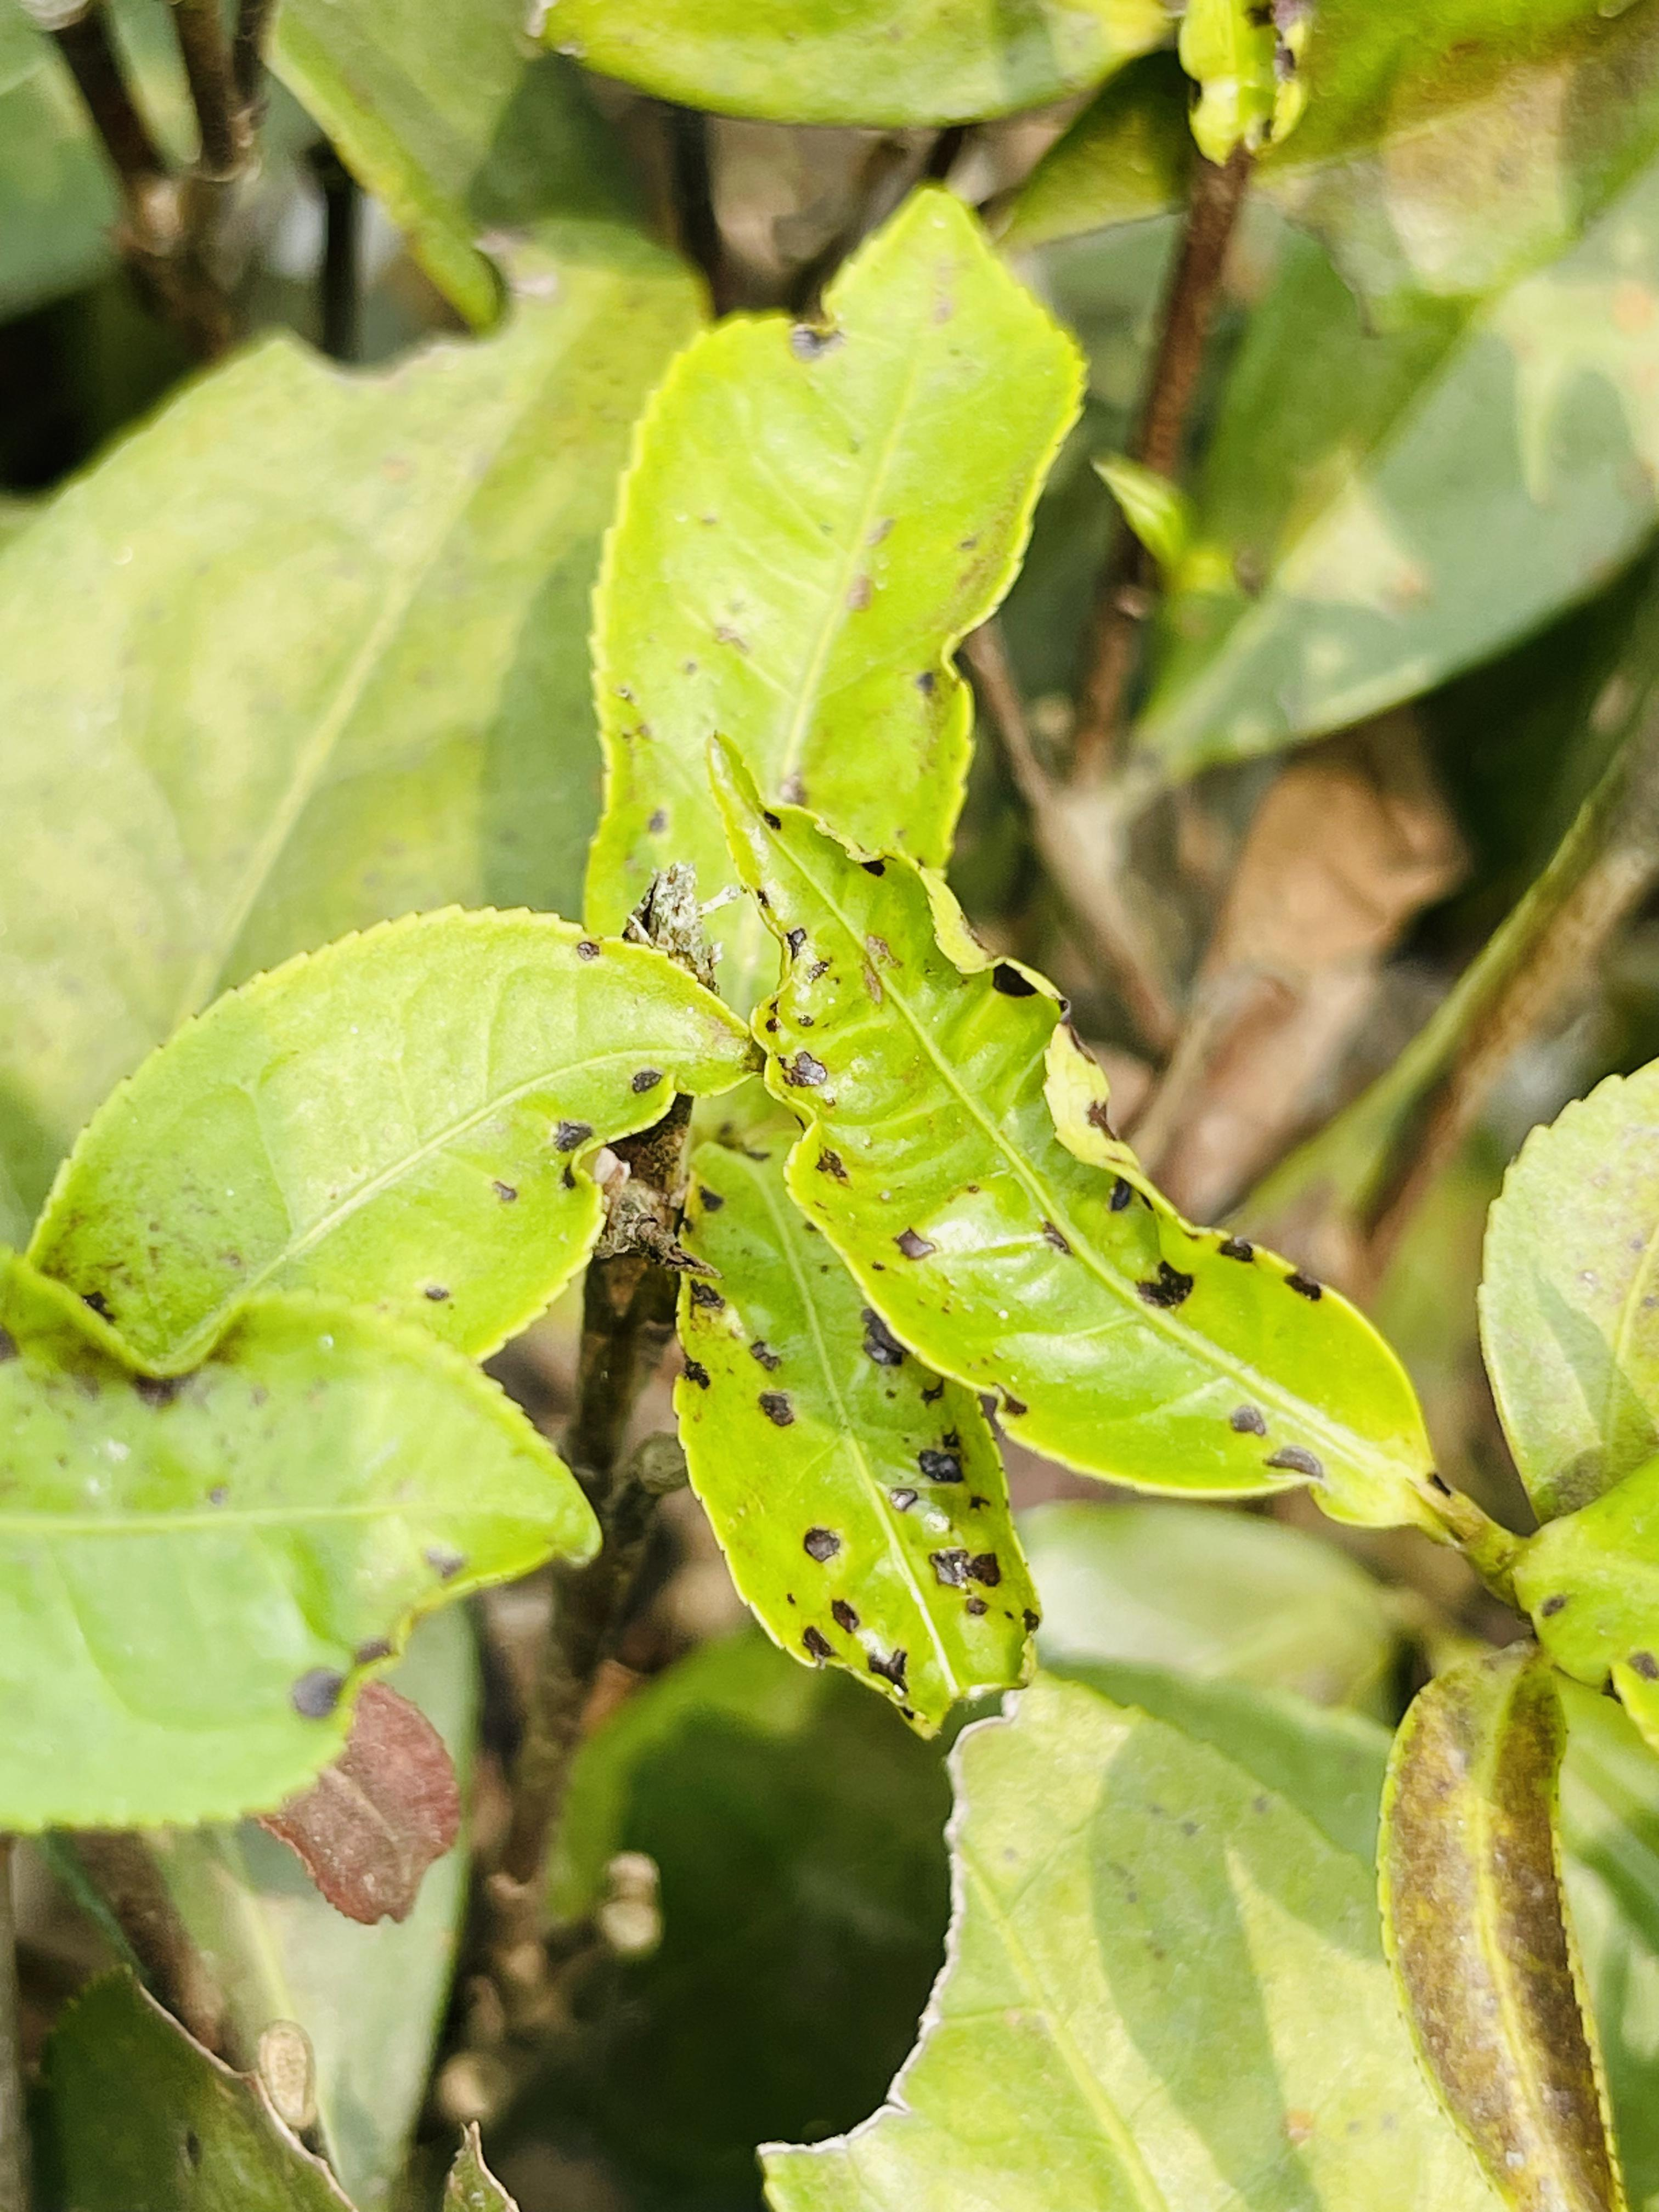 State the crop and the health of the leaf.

tea, helopeltis
